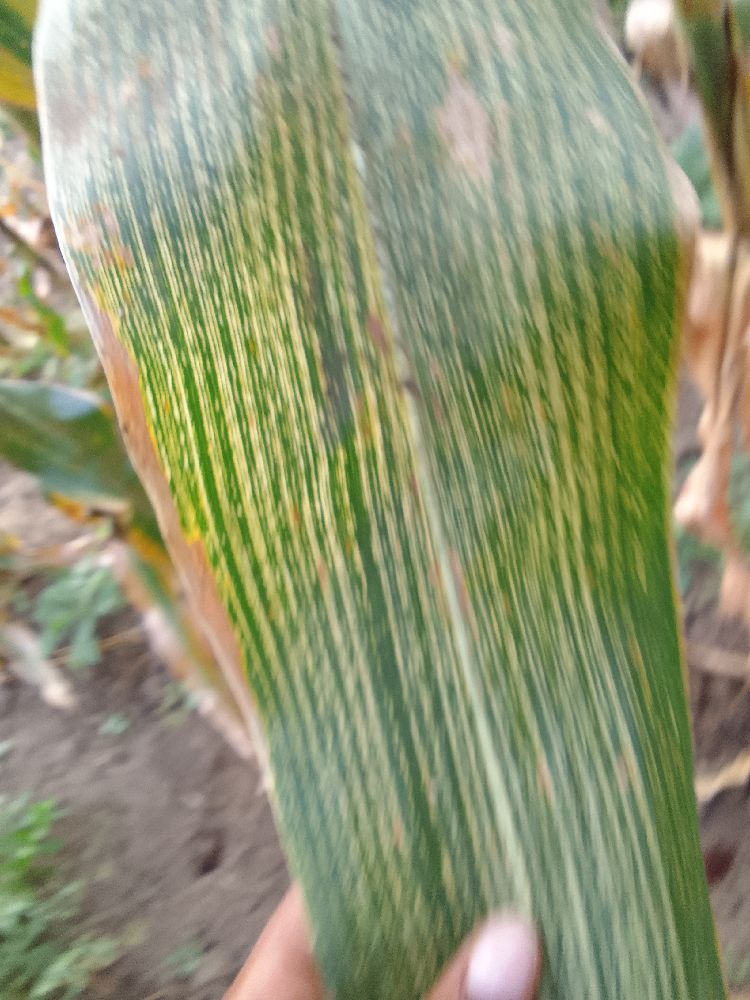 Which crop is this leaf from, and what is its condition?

maize, maize streak virus
